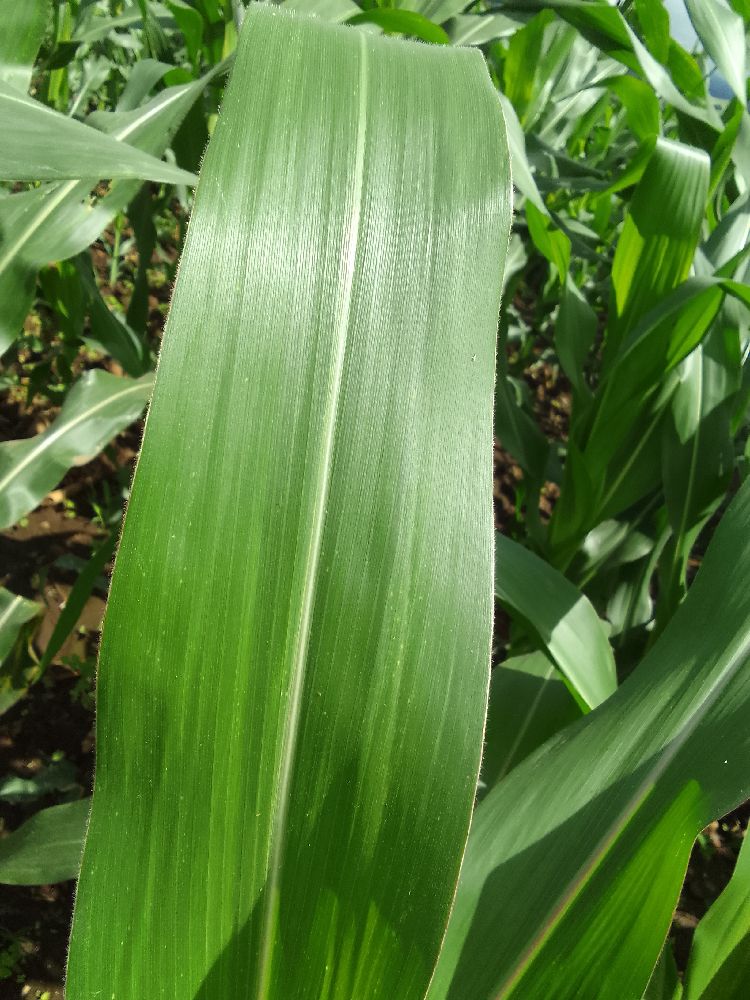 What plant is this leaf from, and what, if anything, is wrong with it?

maize, healthy
